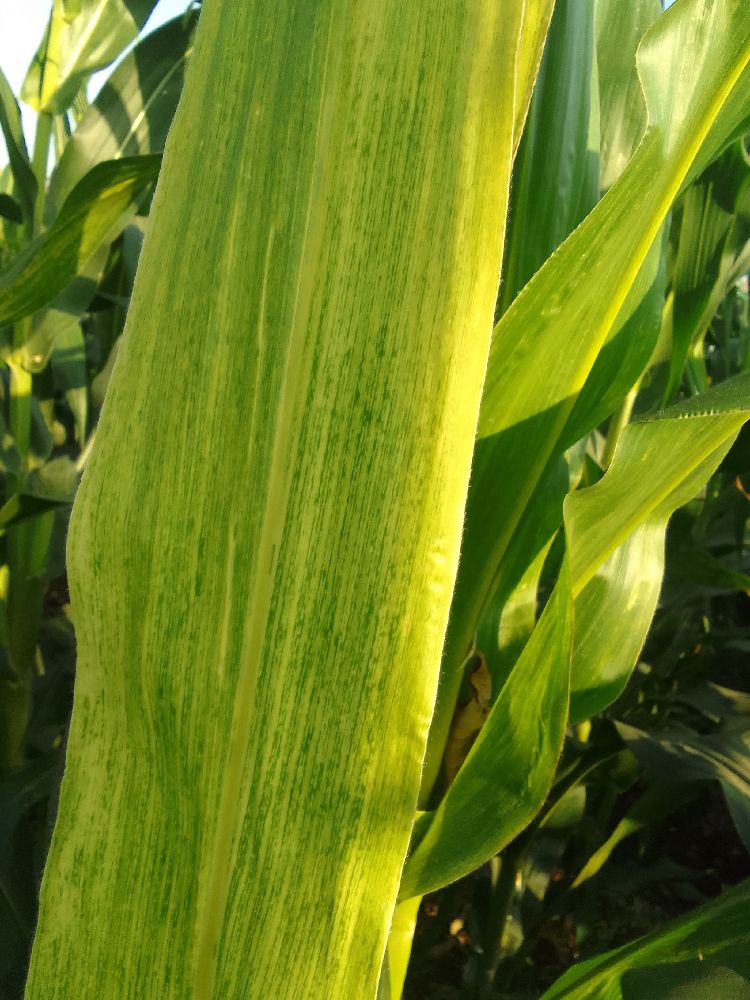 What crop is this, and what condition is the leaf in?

maize, maize lethal necrosis
